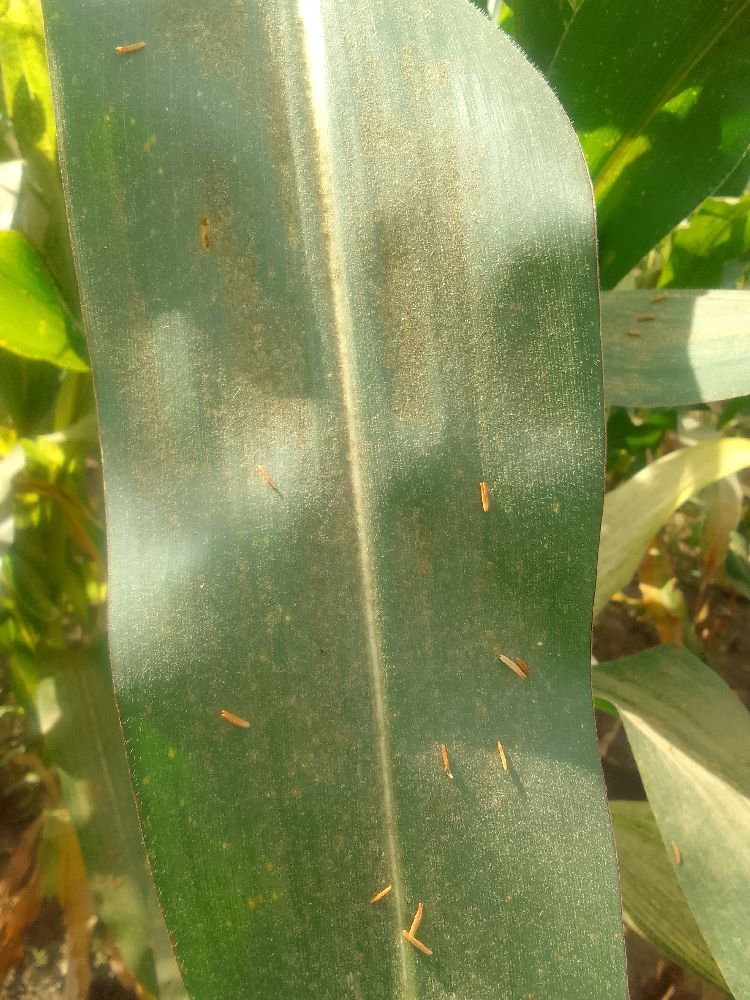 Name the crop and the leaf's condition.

maize, healthy
